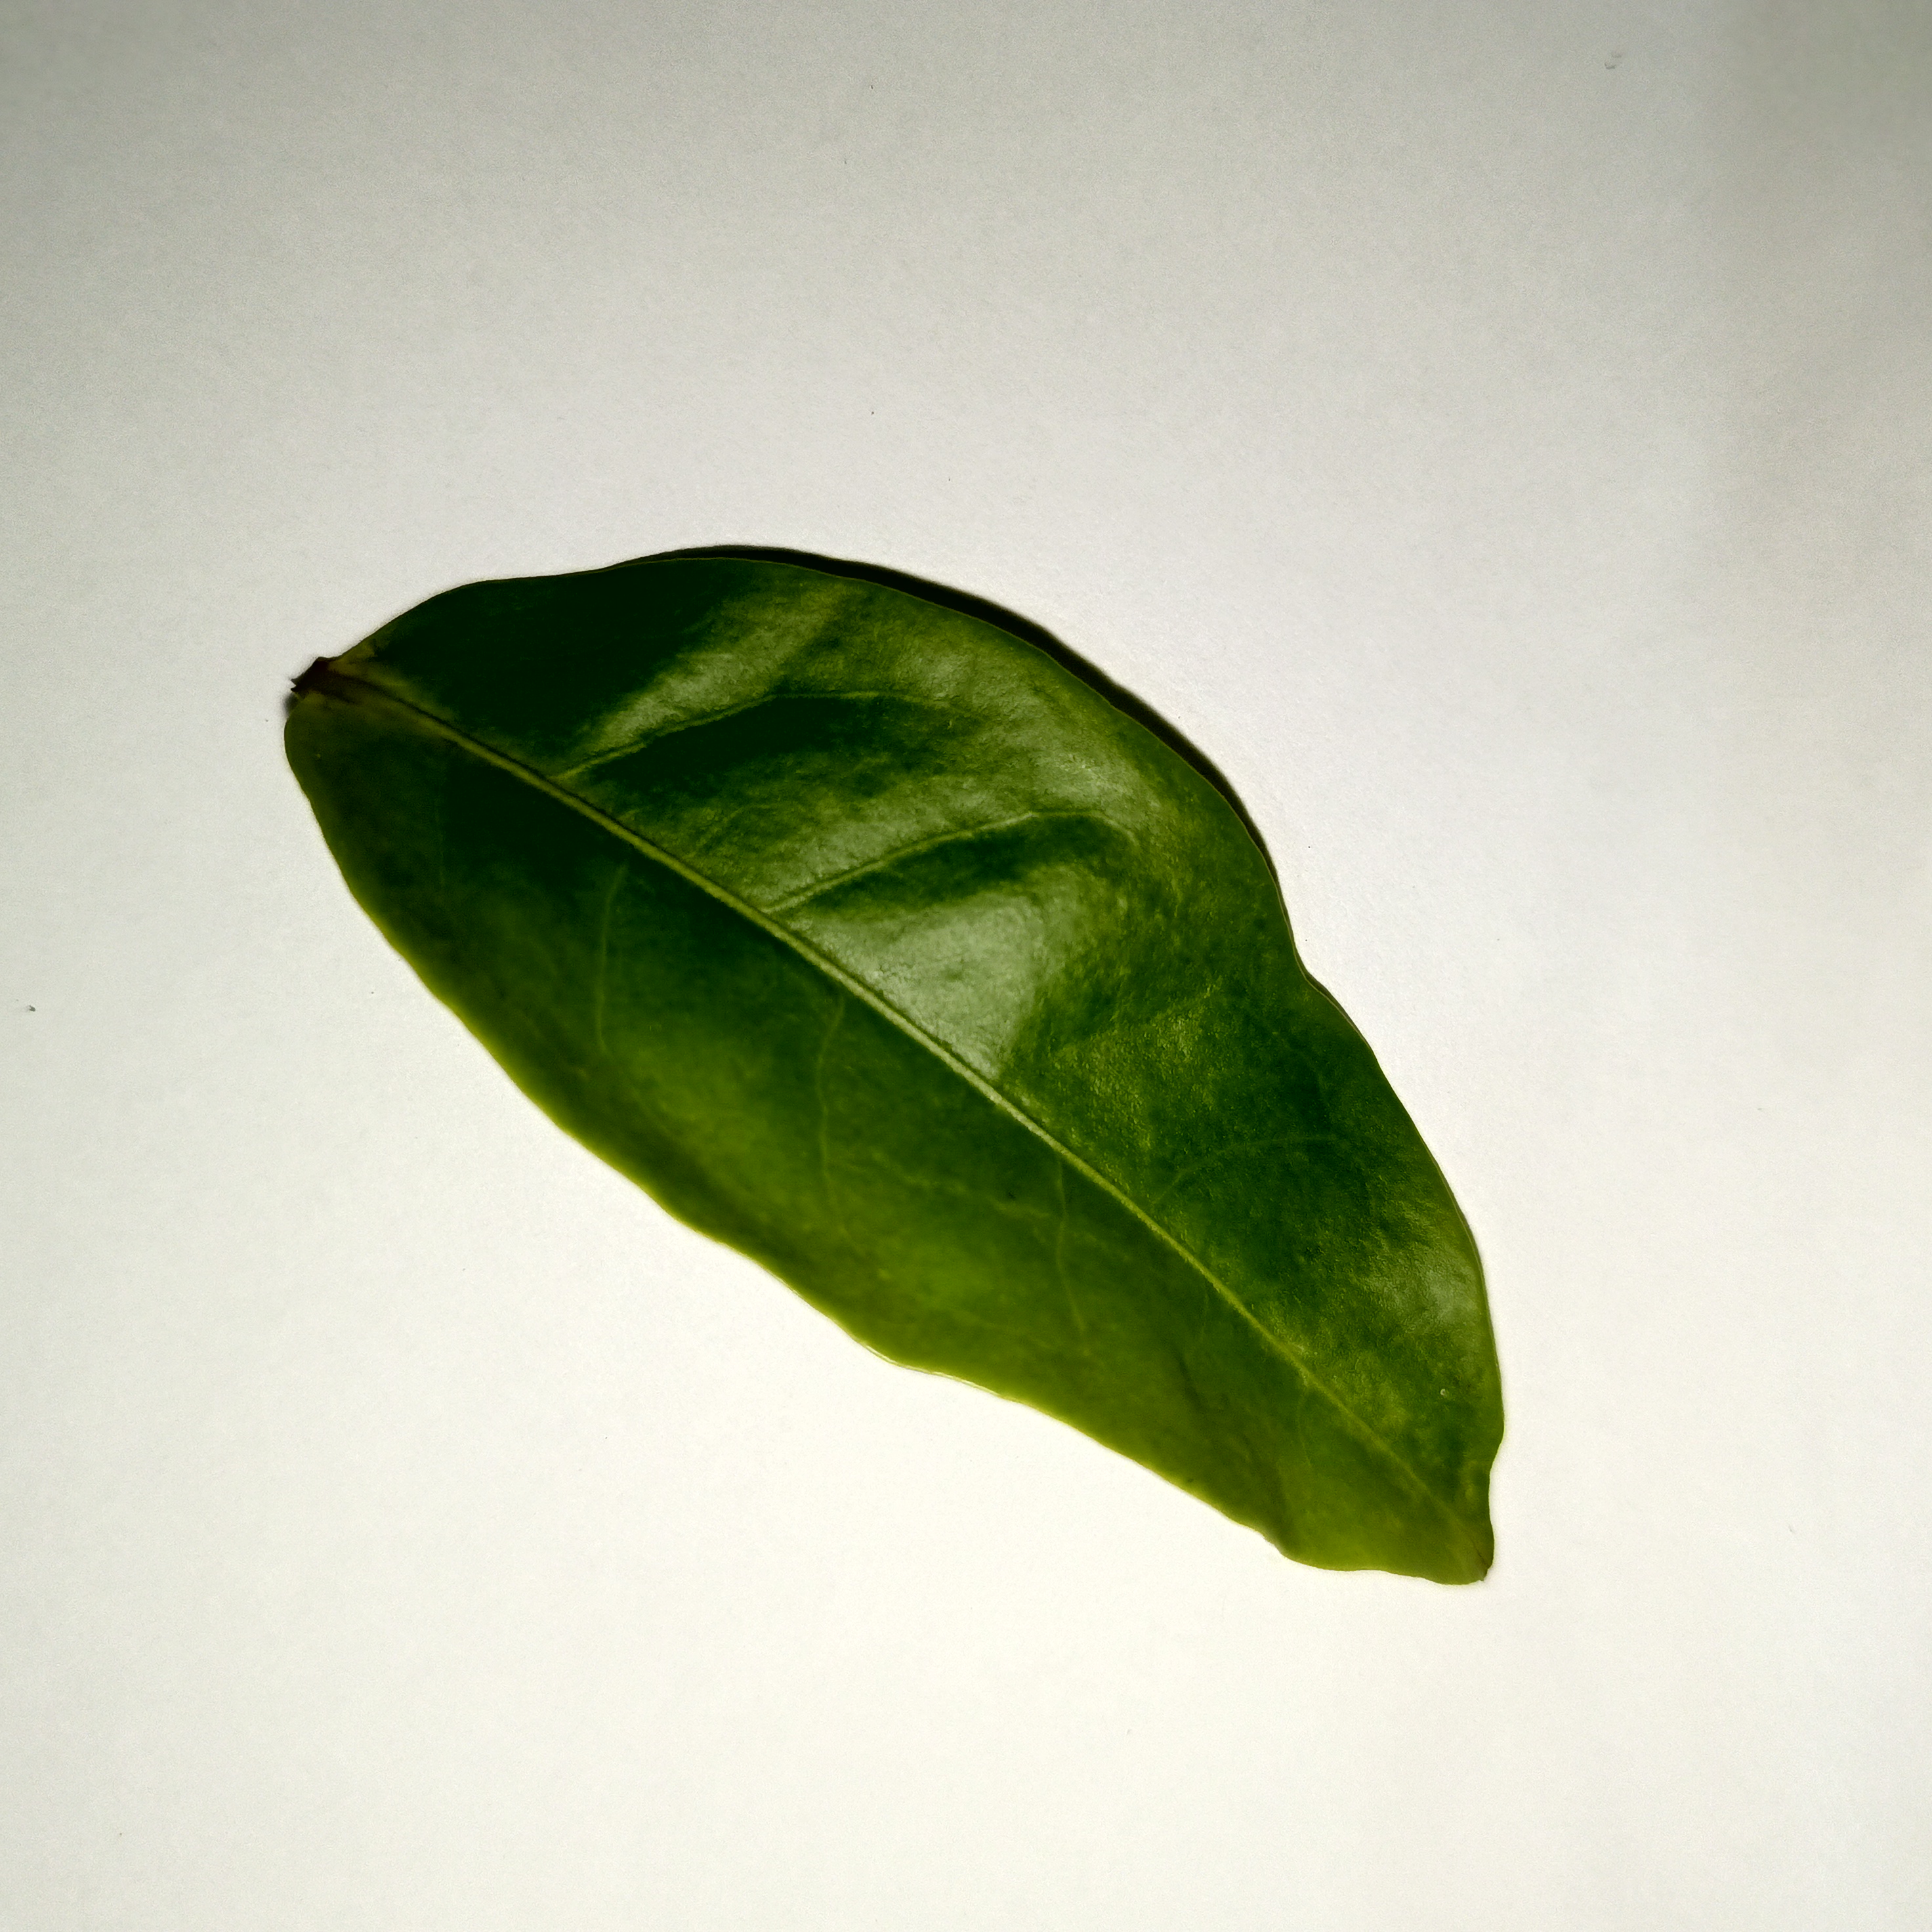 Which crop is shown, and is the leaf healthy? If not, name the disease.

tea, healthy
